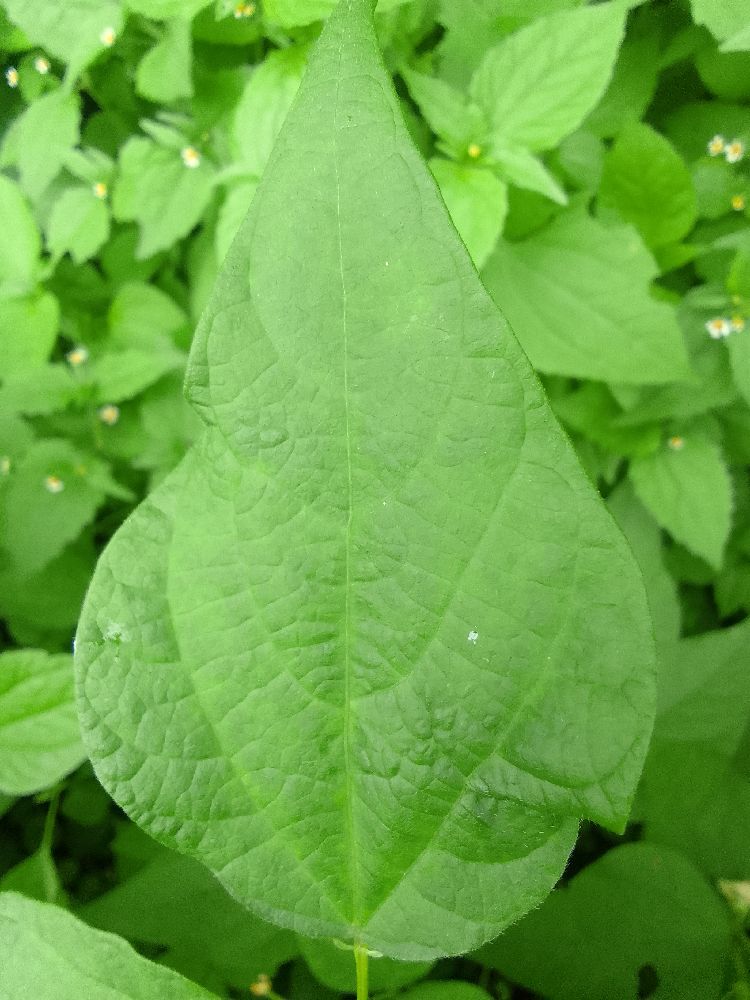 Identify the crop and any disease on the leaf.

common bean, healthy
